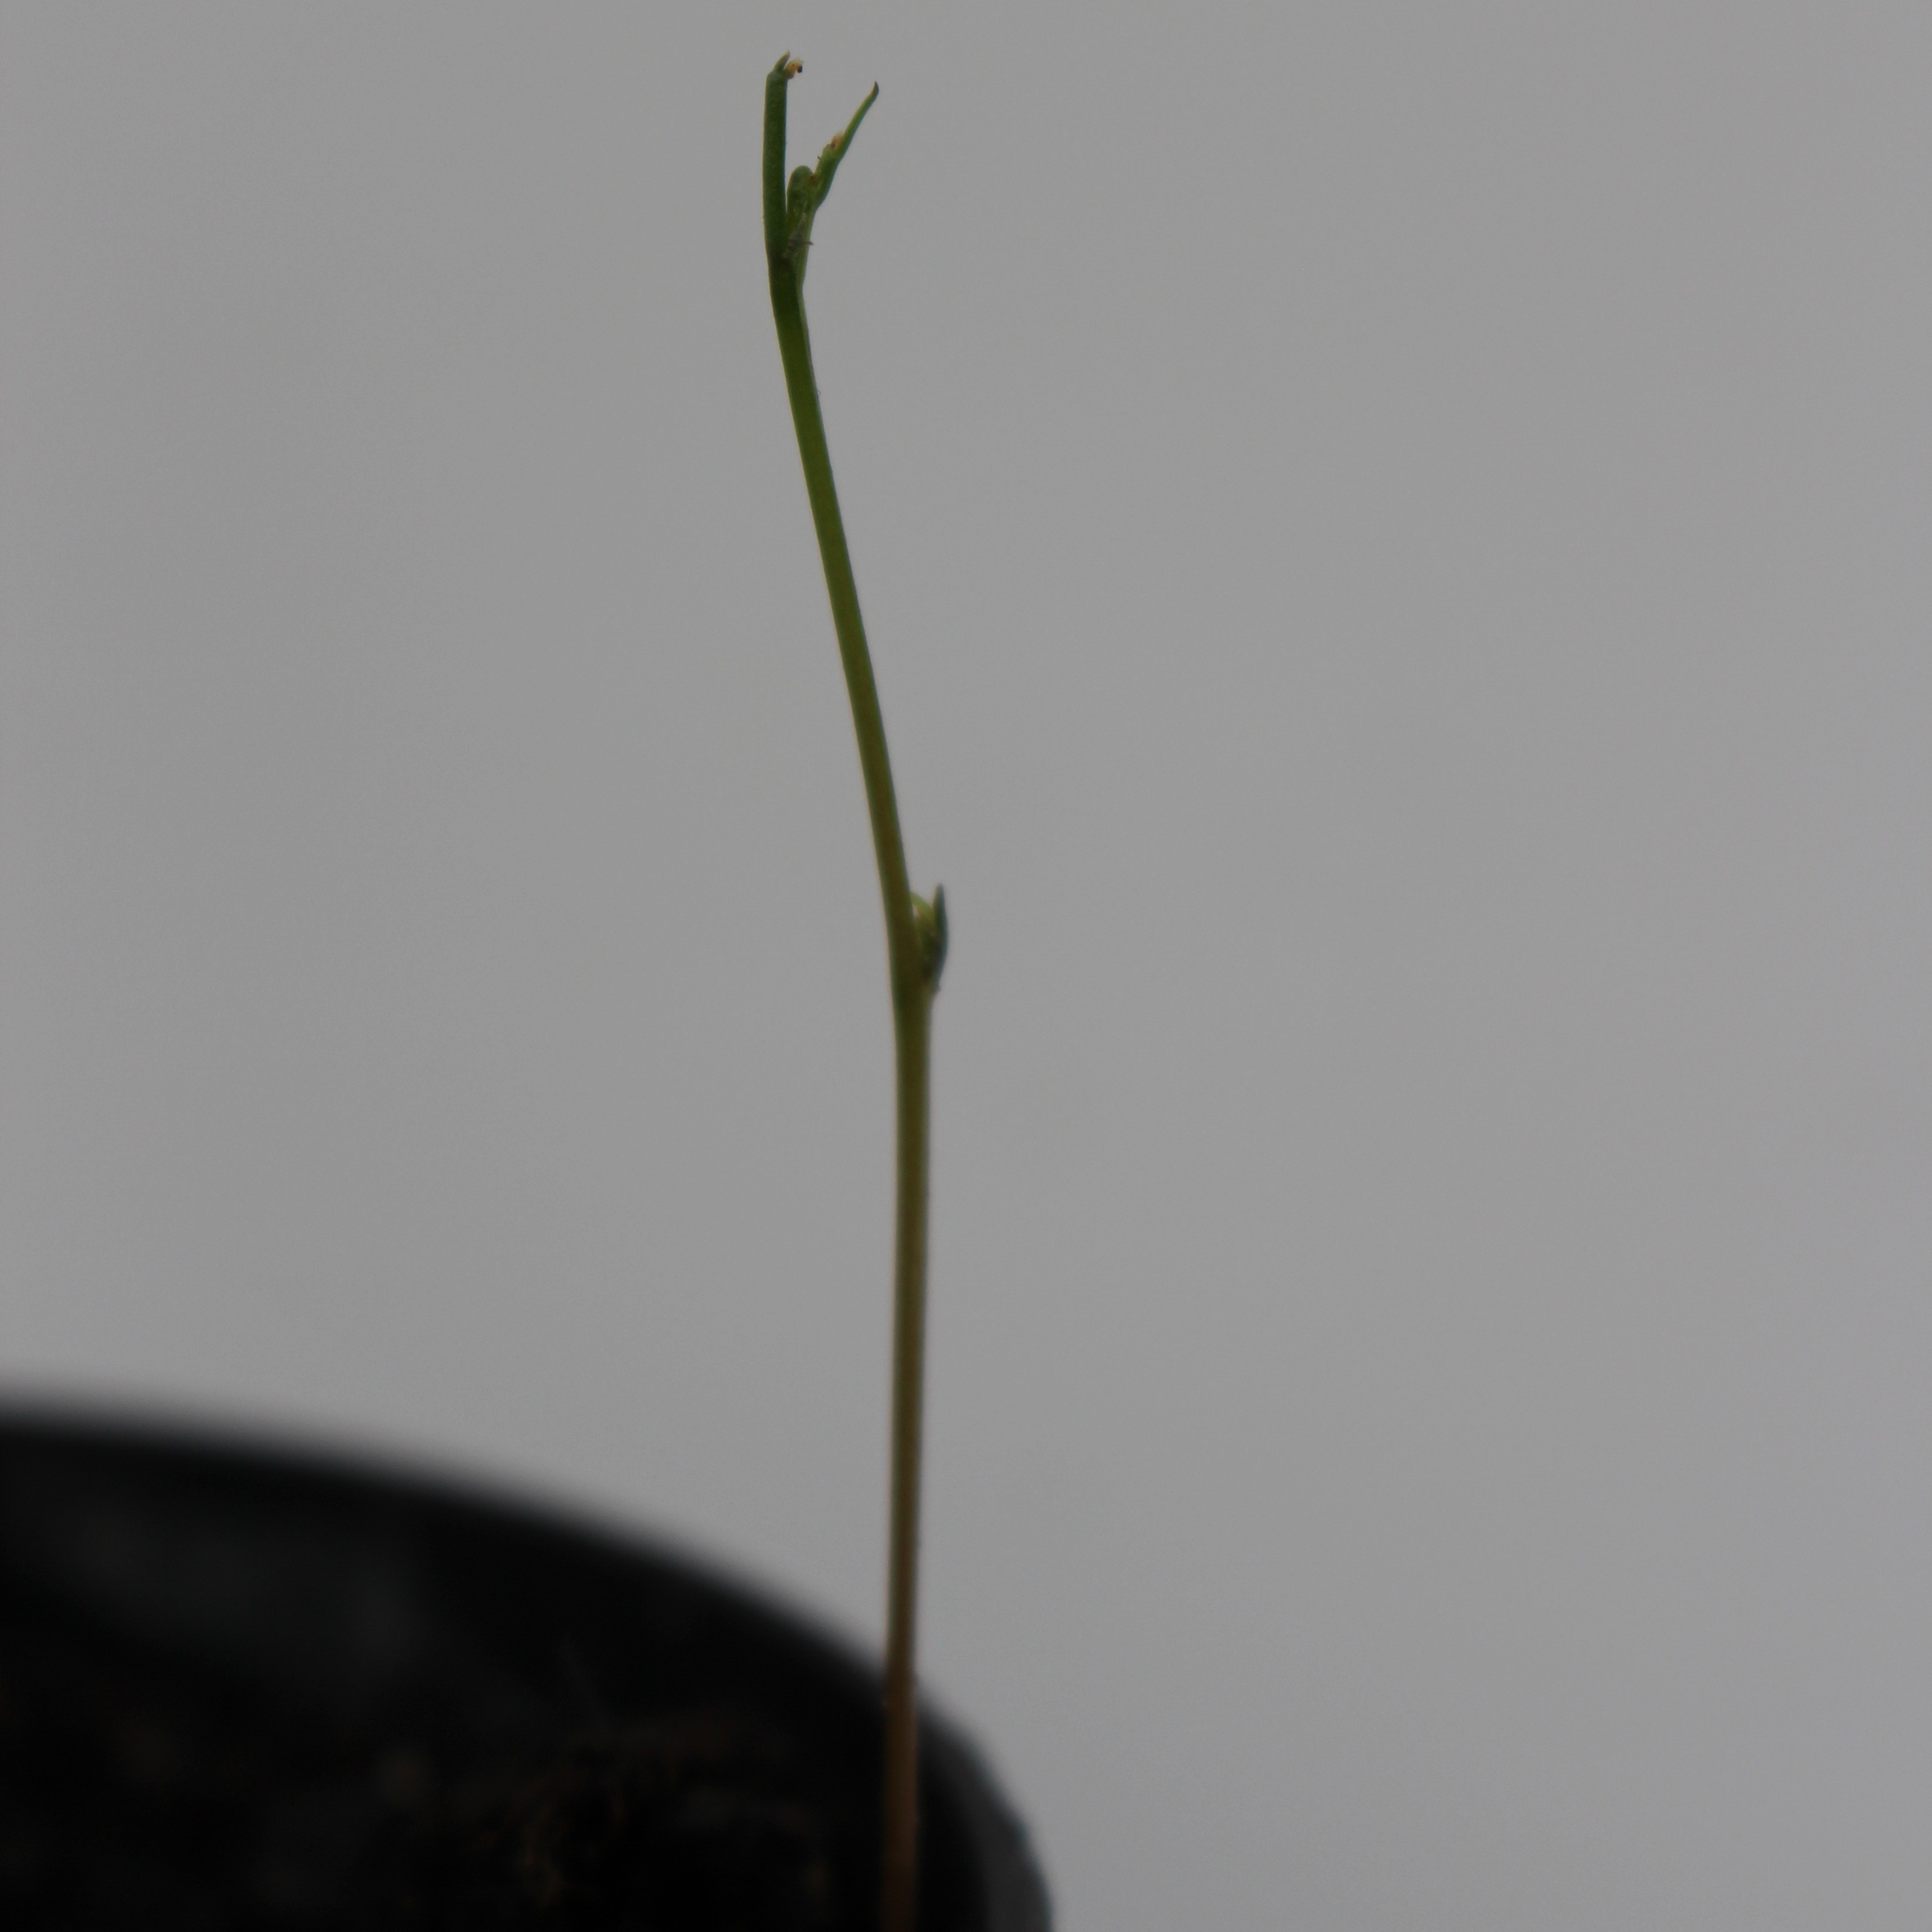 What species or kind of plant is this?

Vicia sativa
